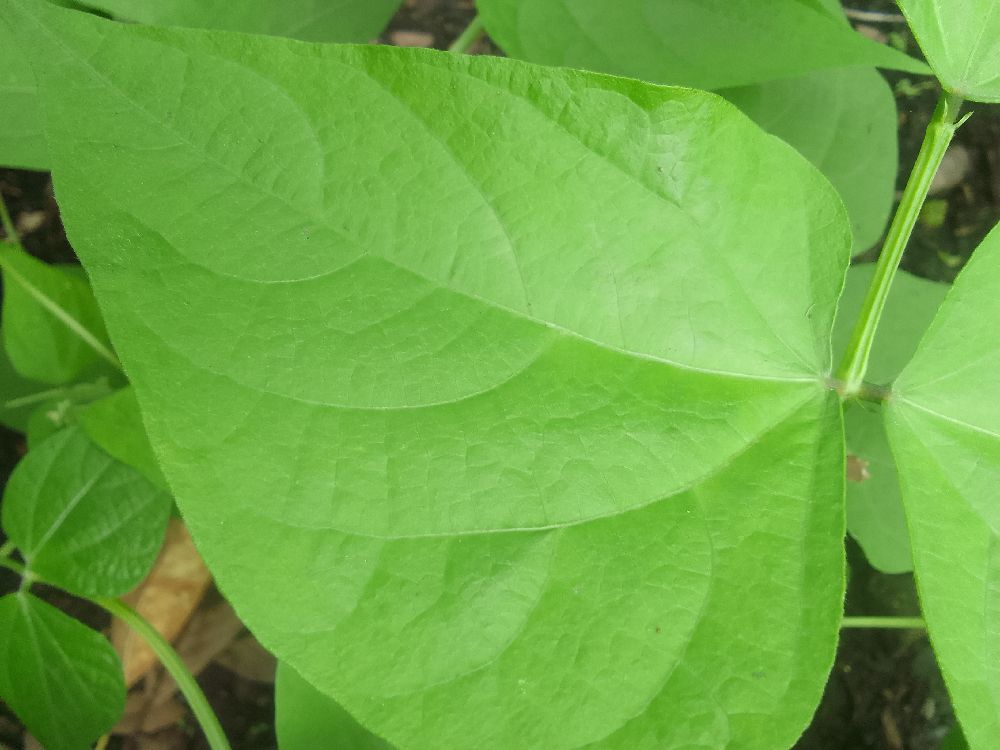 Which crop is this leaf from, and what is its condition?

common bean, healthy
